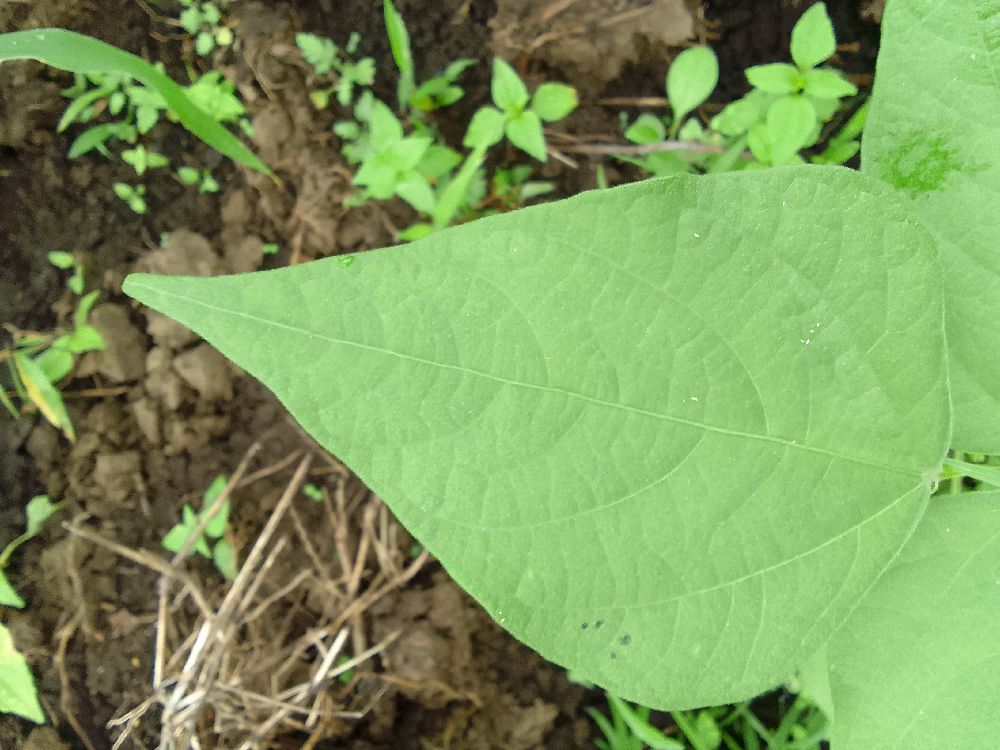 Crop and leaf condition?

common bean, healthy
